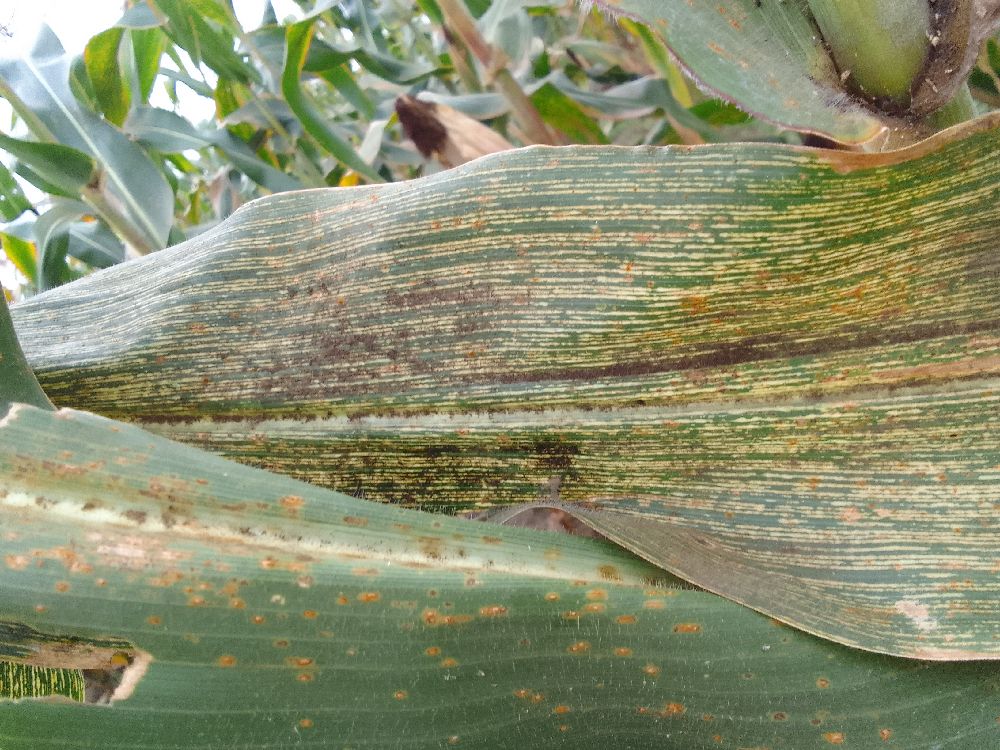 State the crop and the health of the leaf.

maize, maize streak virus
